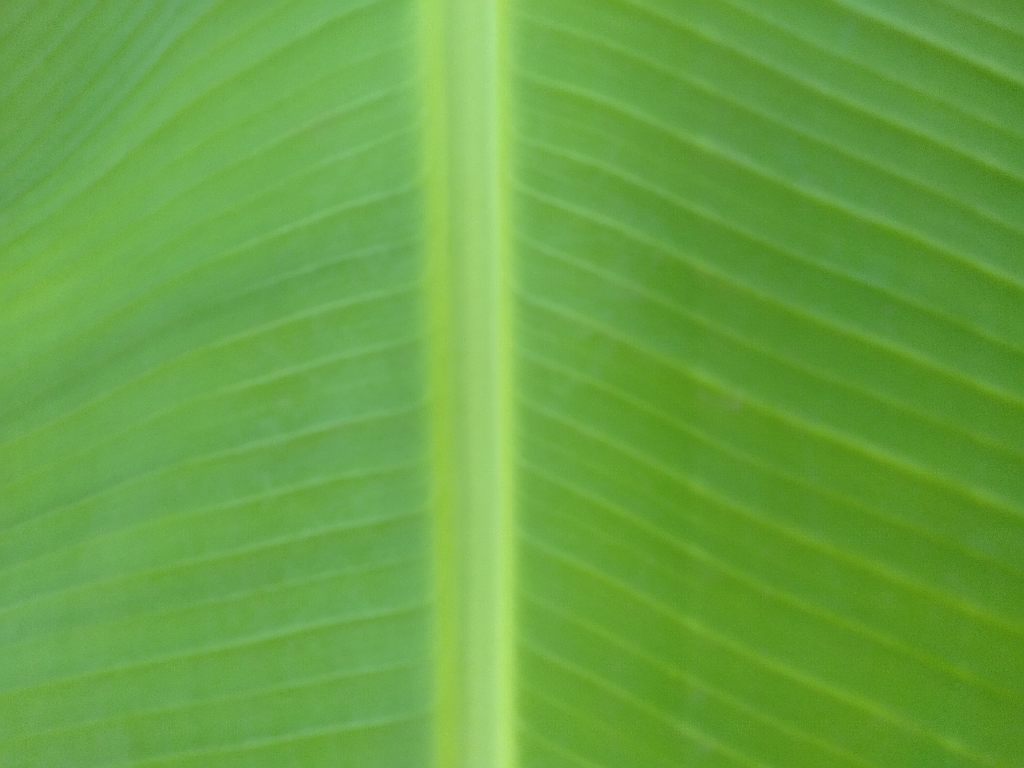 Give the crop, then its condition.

banana, healthy
